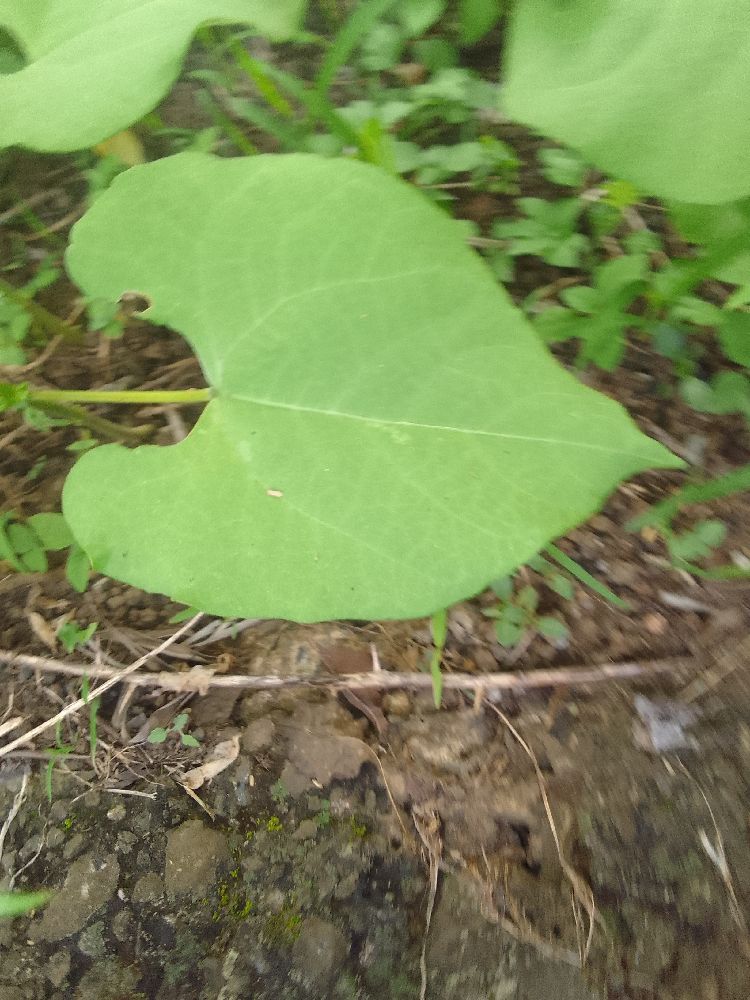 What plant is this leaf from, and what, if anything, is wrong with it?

common bean, healthy
